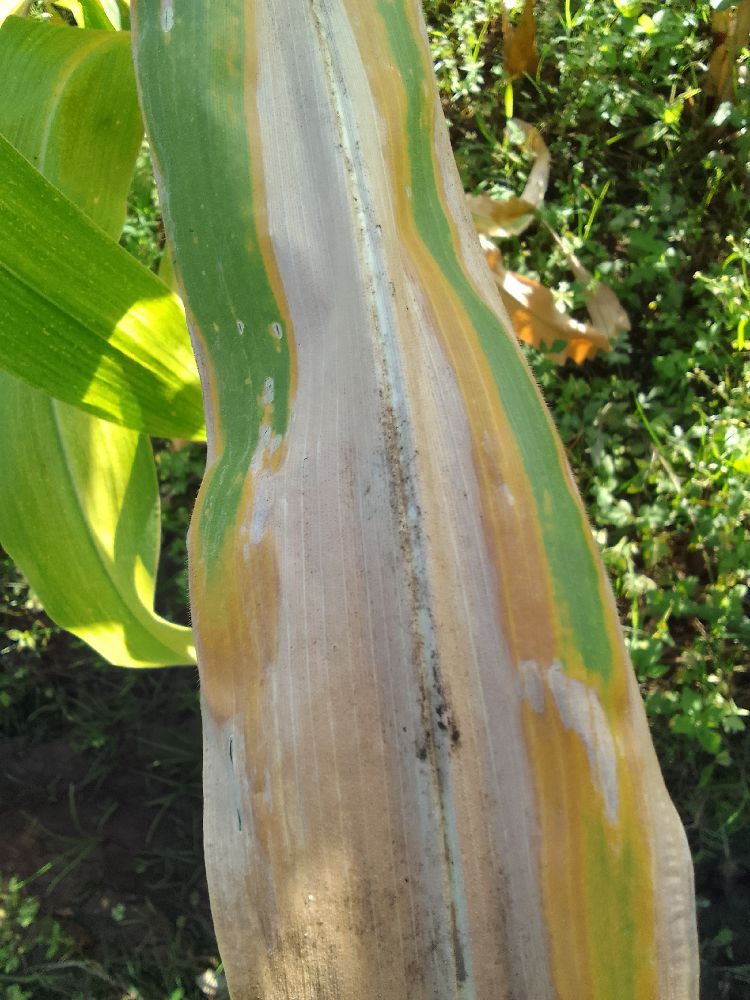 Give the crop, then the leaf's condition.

maize, maize lethal necrosis
